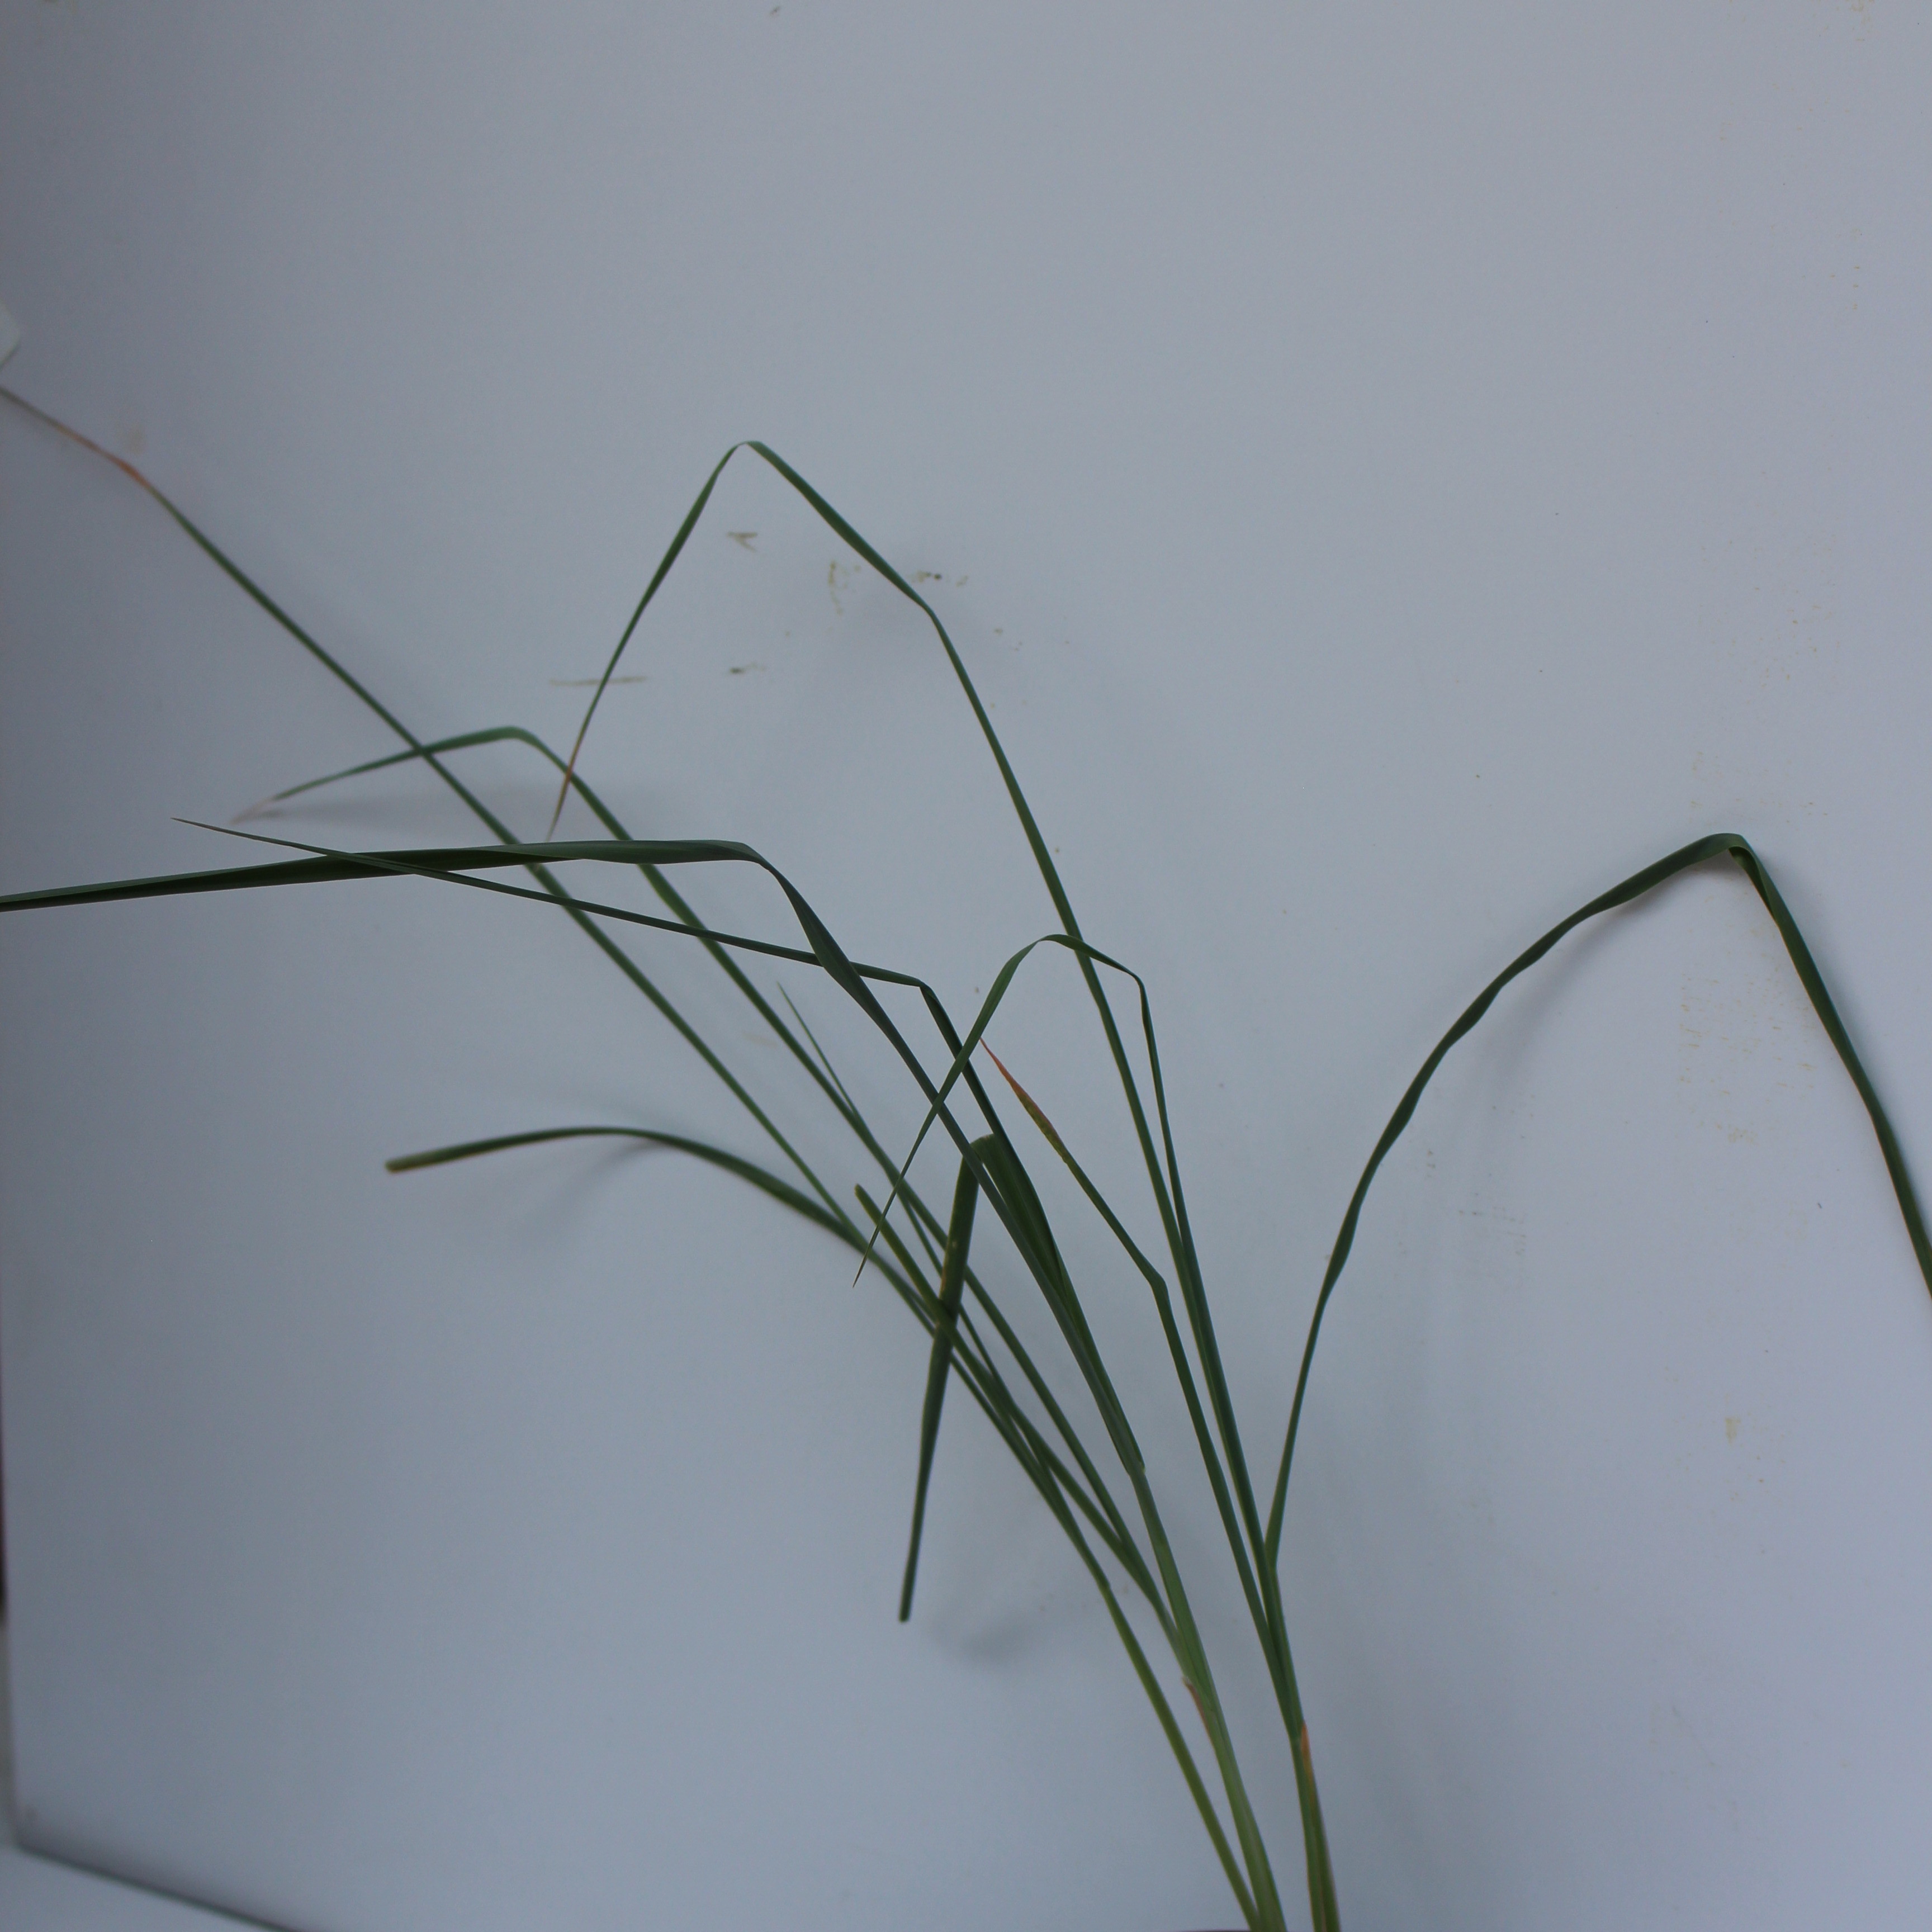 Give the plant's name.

Avena sterilis
